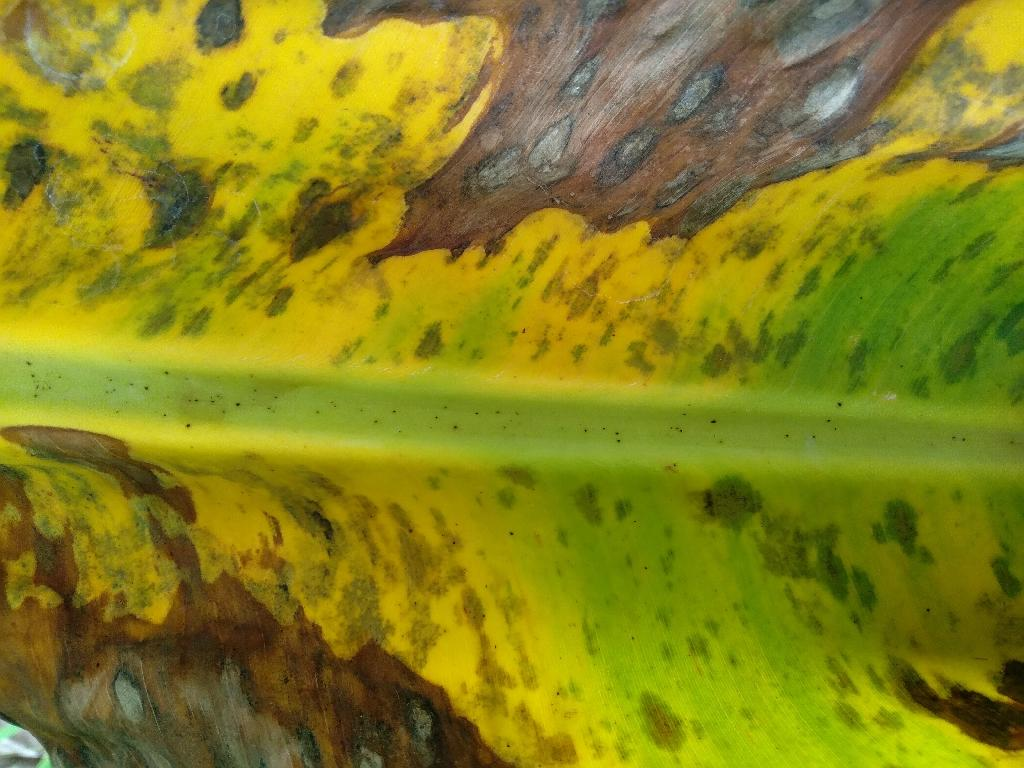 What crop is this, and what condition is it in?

banana, black sigatoka
